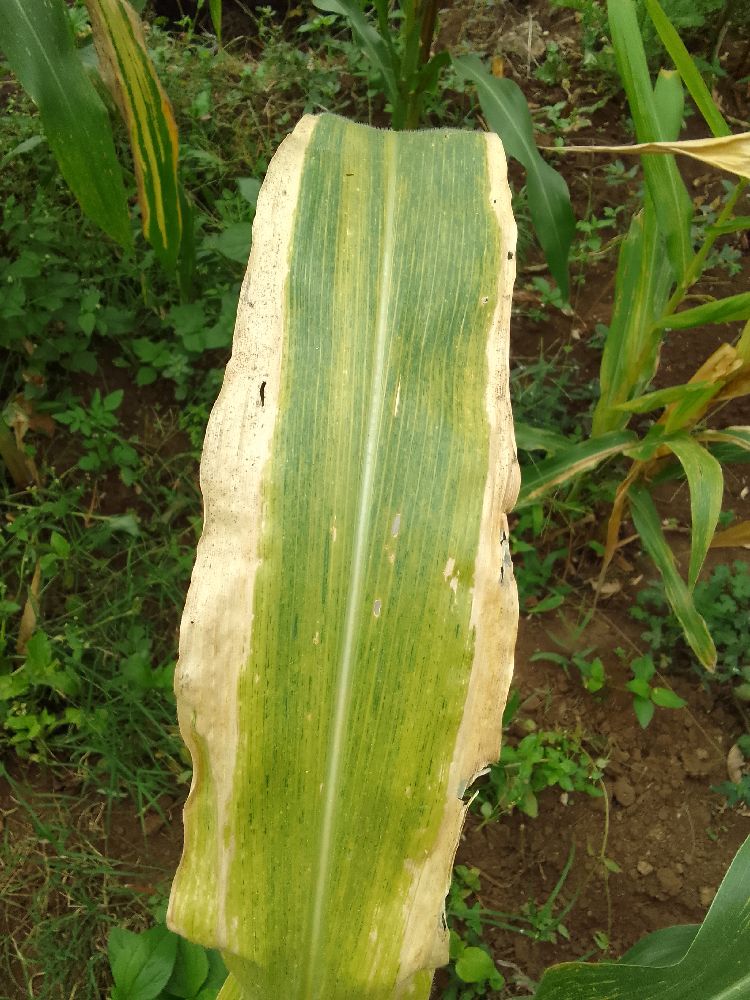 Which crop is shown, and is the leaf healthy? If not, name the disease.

maize, maize lethal necrosis
